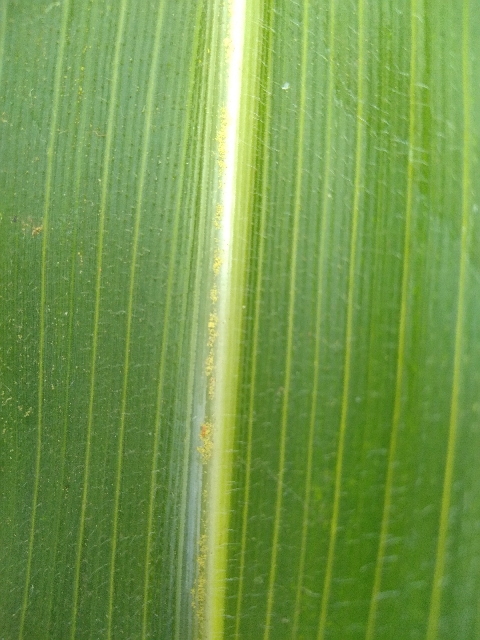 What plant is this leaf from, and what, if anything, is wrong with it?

maize, healthy
